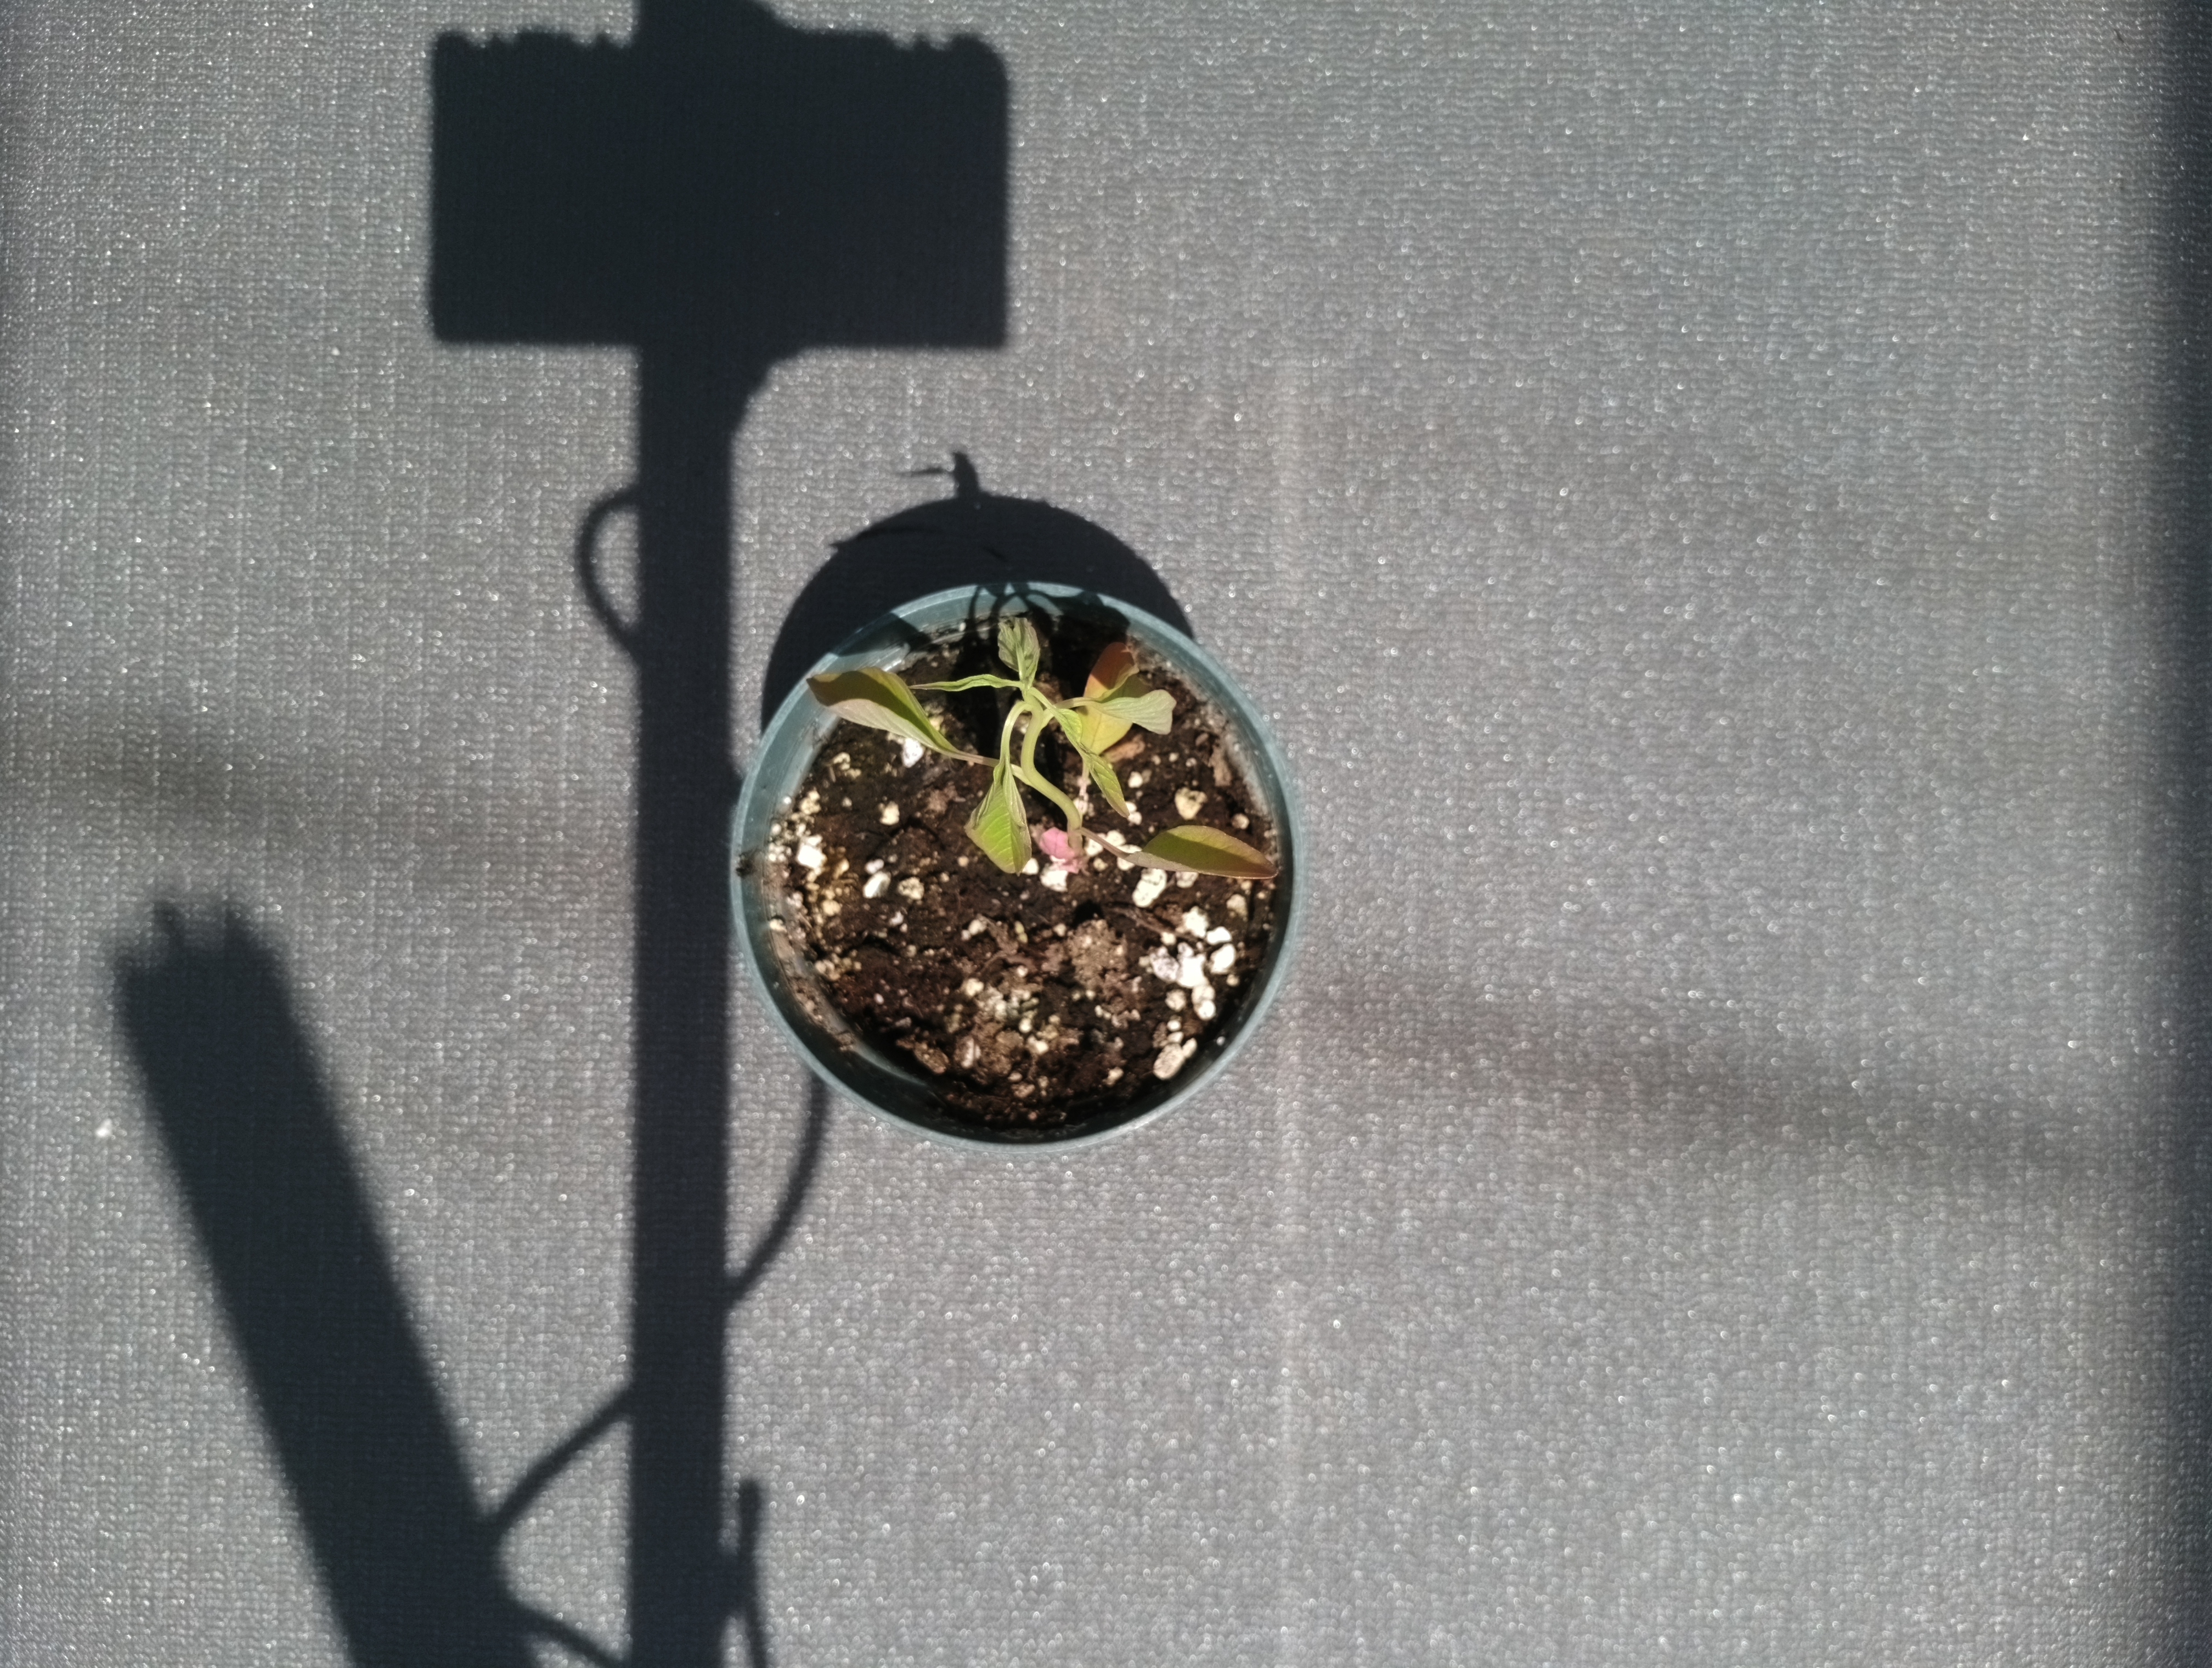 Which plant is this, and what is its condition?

waterhemp, epinasty
